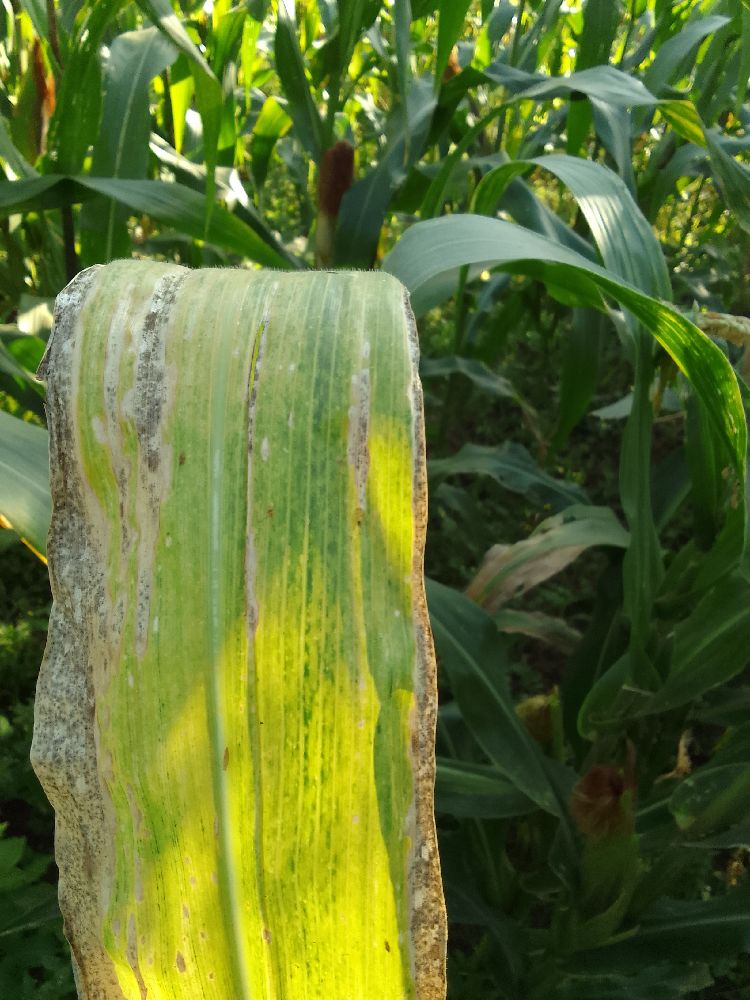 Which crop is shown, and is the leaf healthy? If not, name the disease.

maize, maize lethal necrosis
